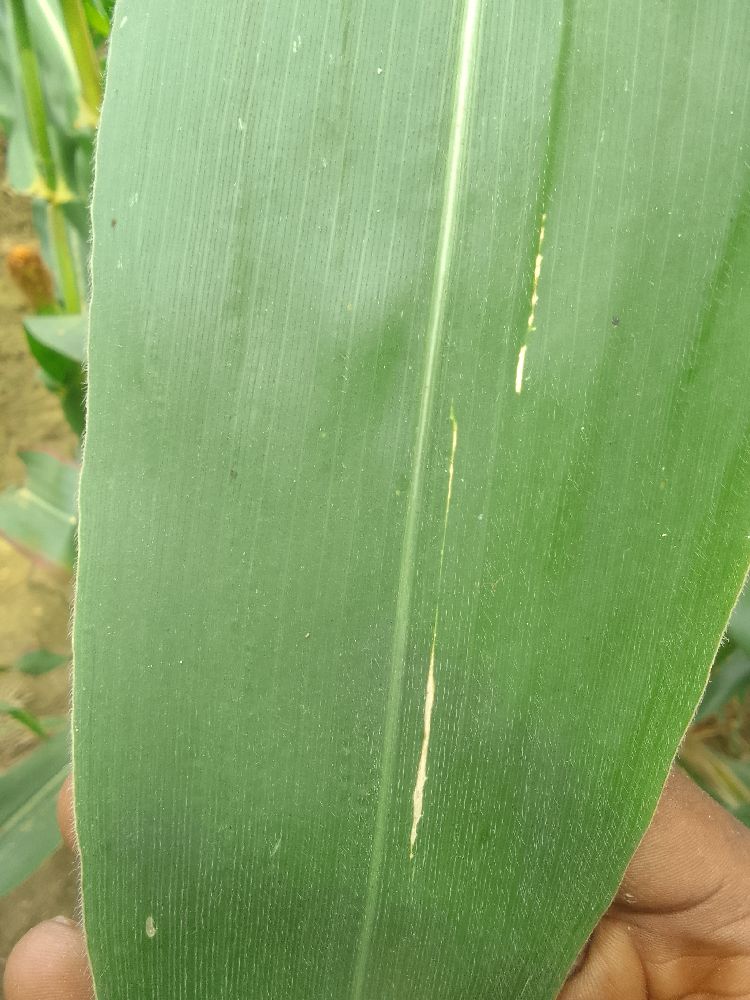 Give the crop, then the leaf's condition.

maize, healthy
